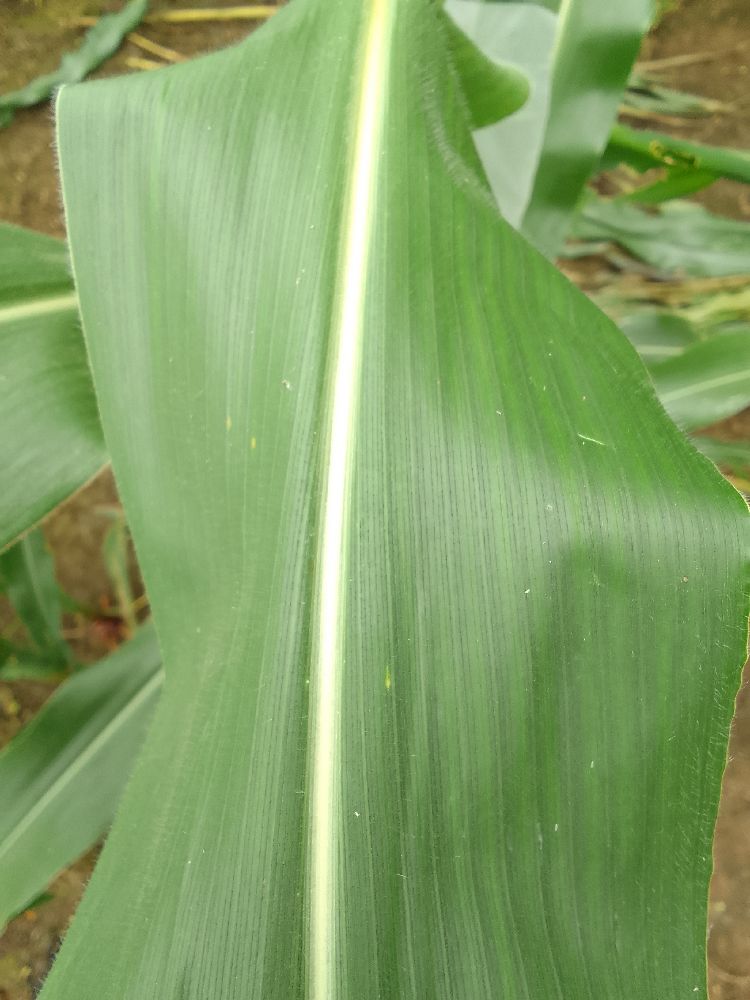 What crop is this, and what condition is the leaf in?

maize, healthy
